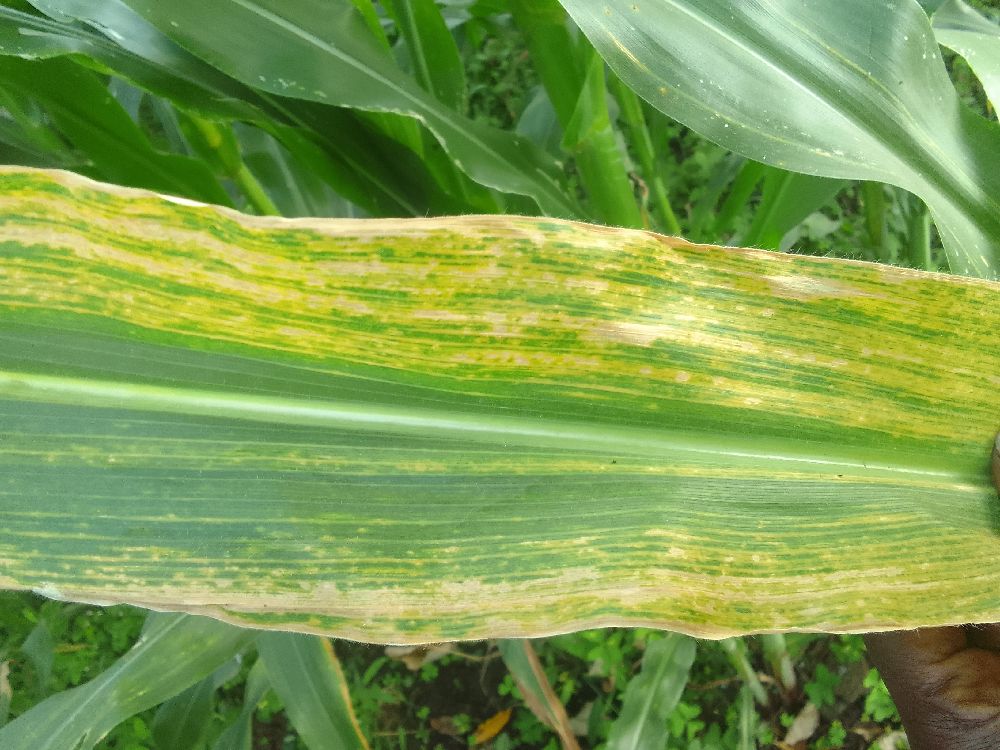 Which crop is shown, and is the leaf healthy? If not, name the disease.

maize, maize lethal necrosis
